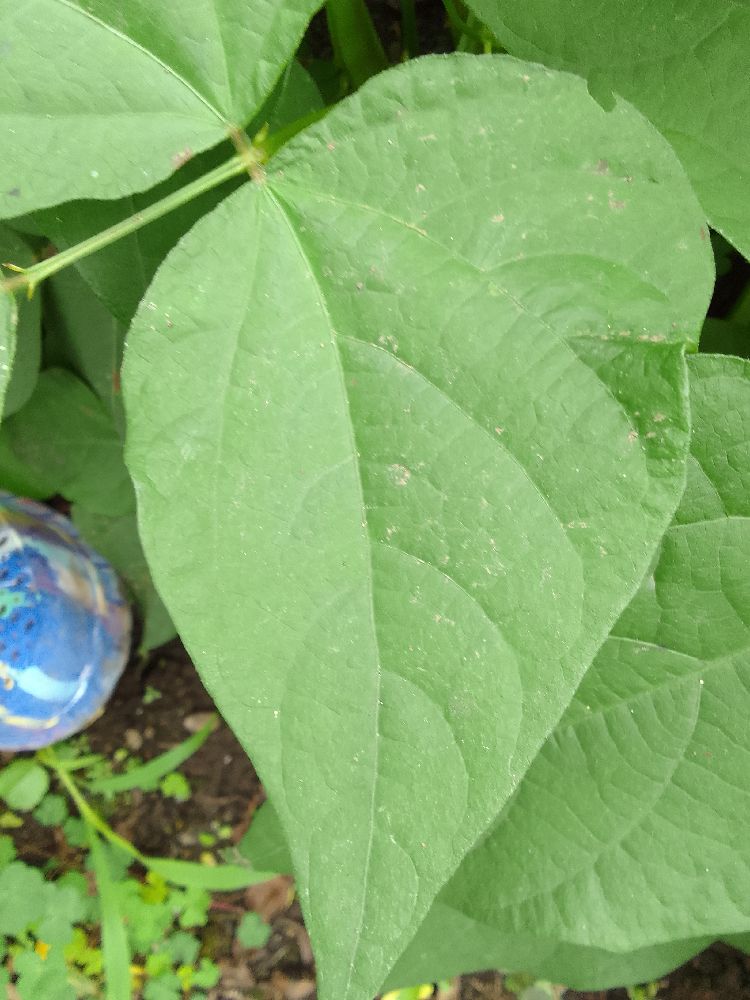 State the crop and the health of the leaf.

common bean, healthy
